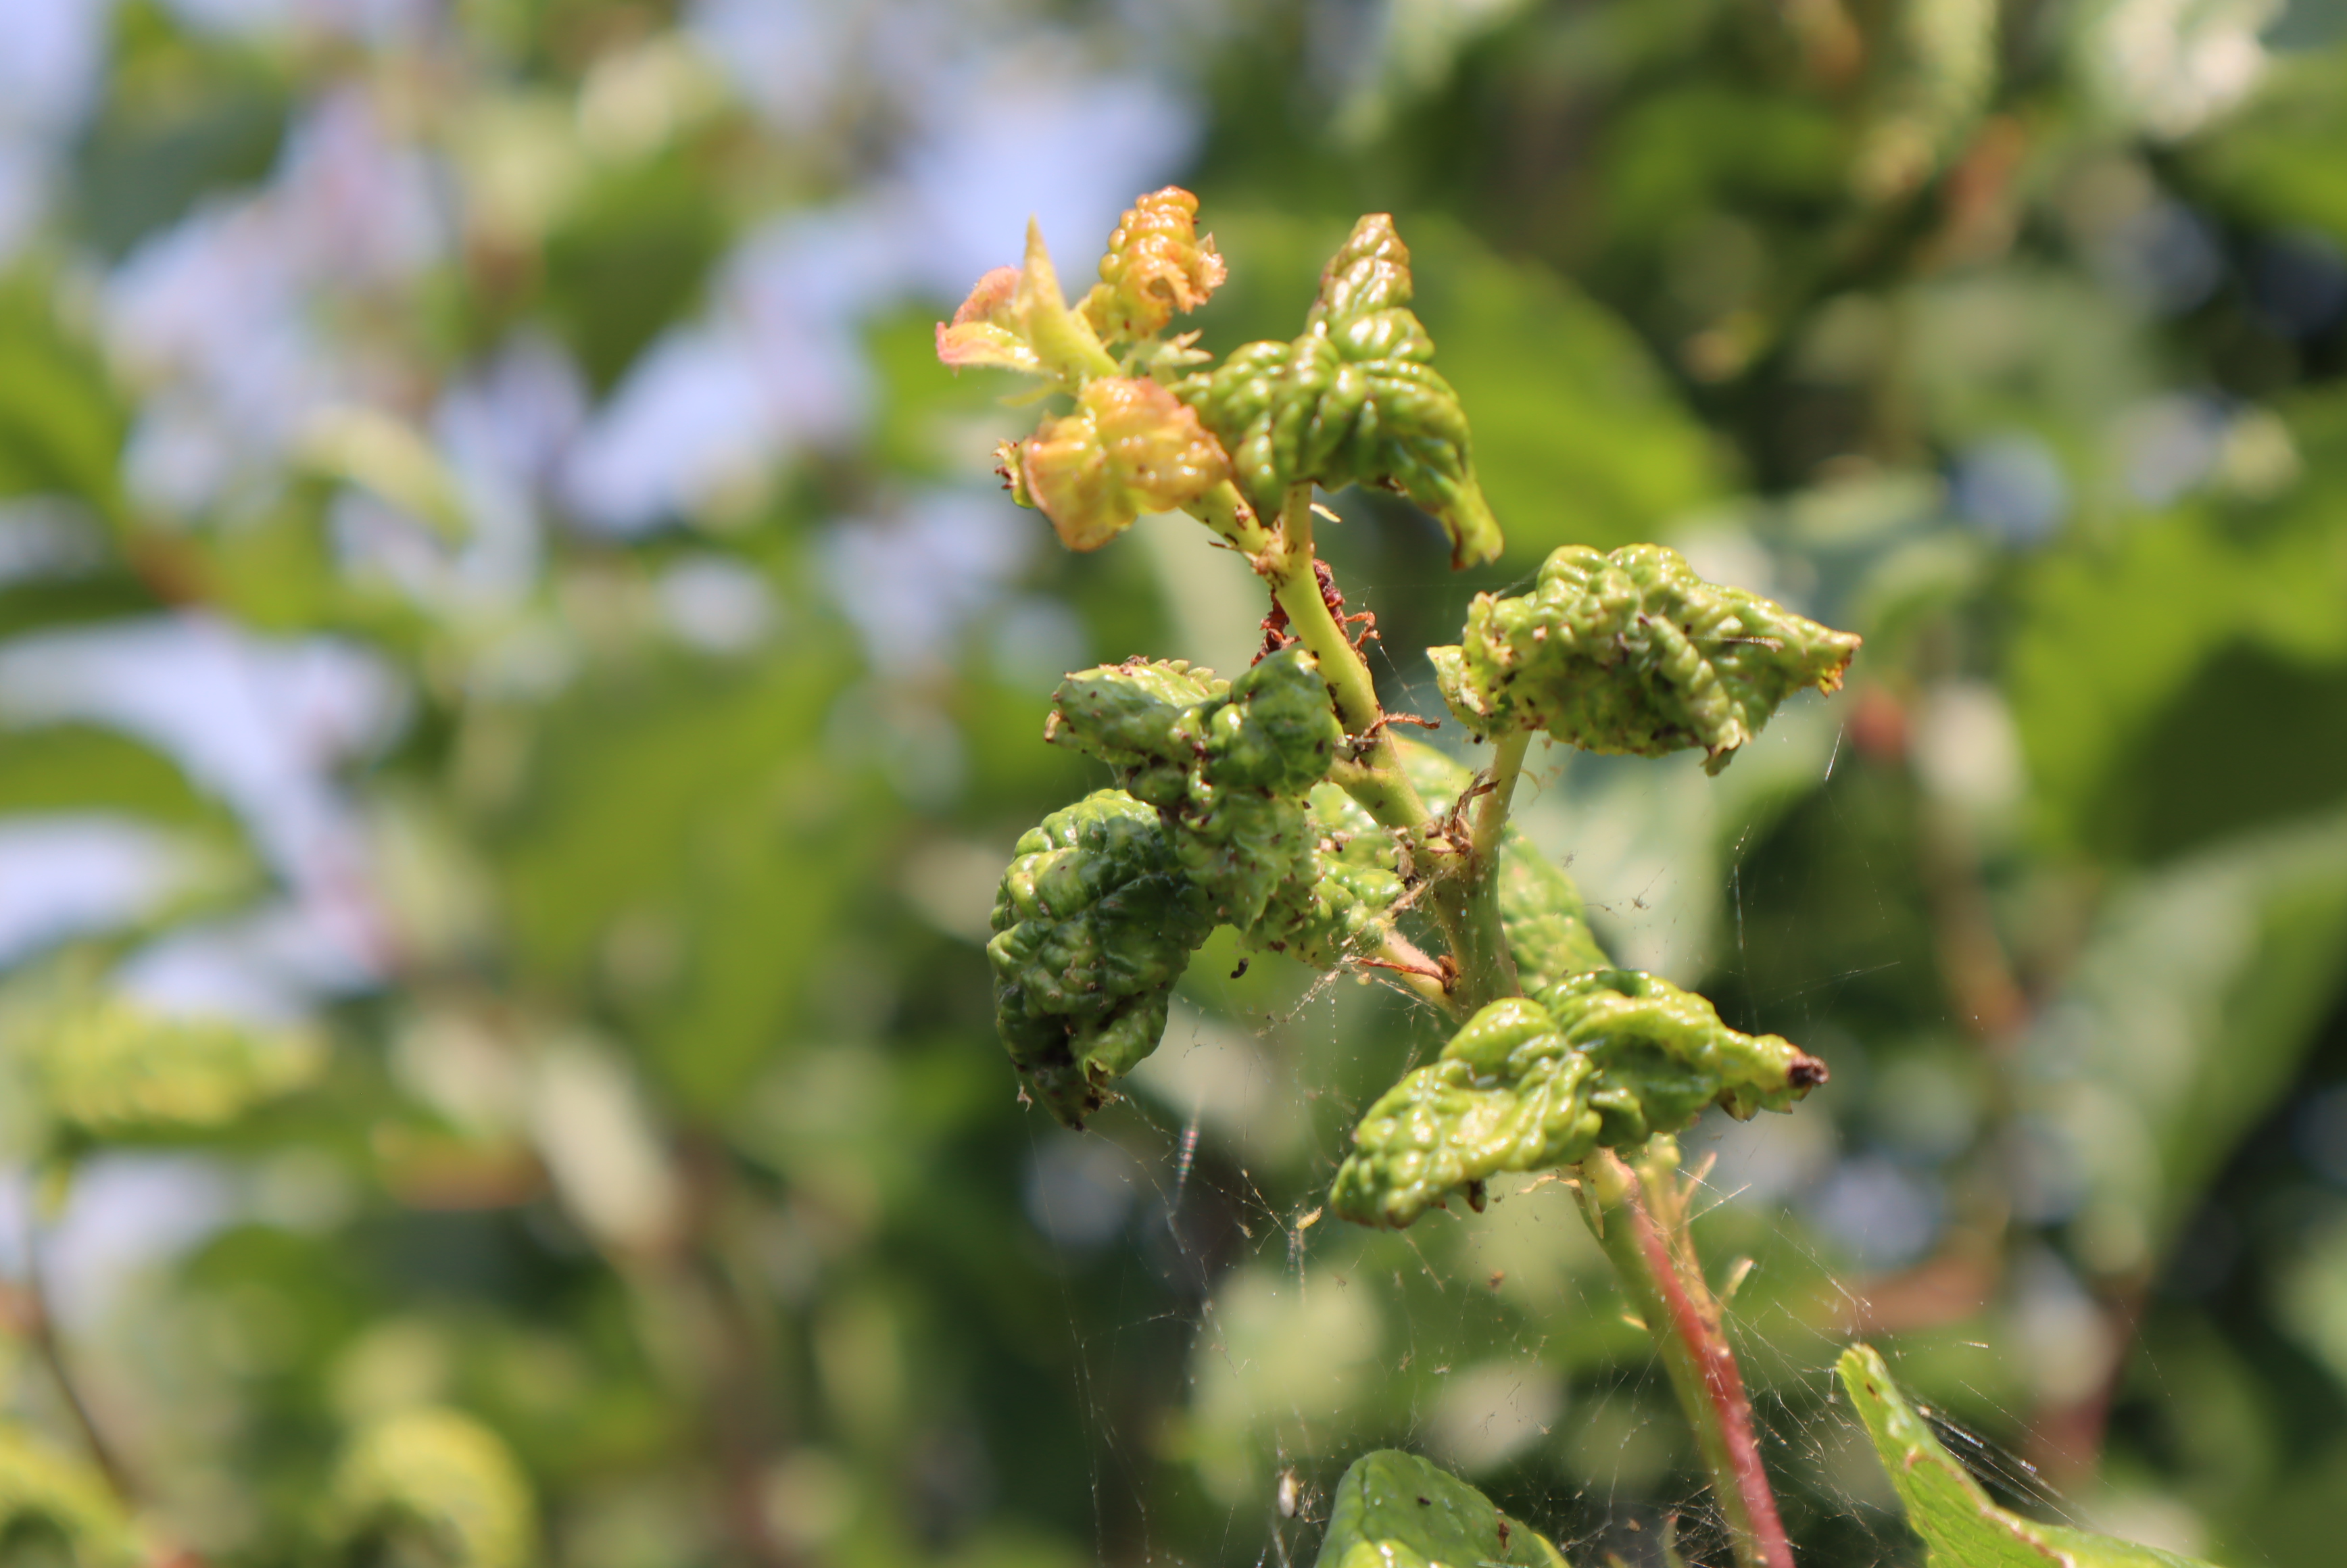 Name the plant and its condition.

plum, aphids
